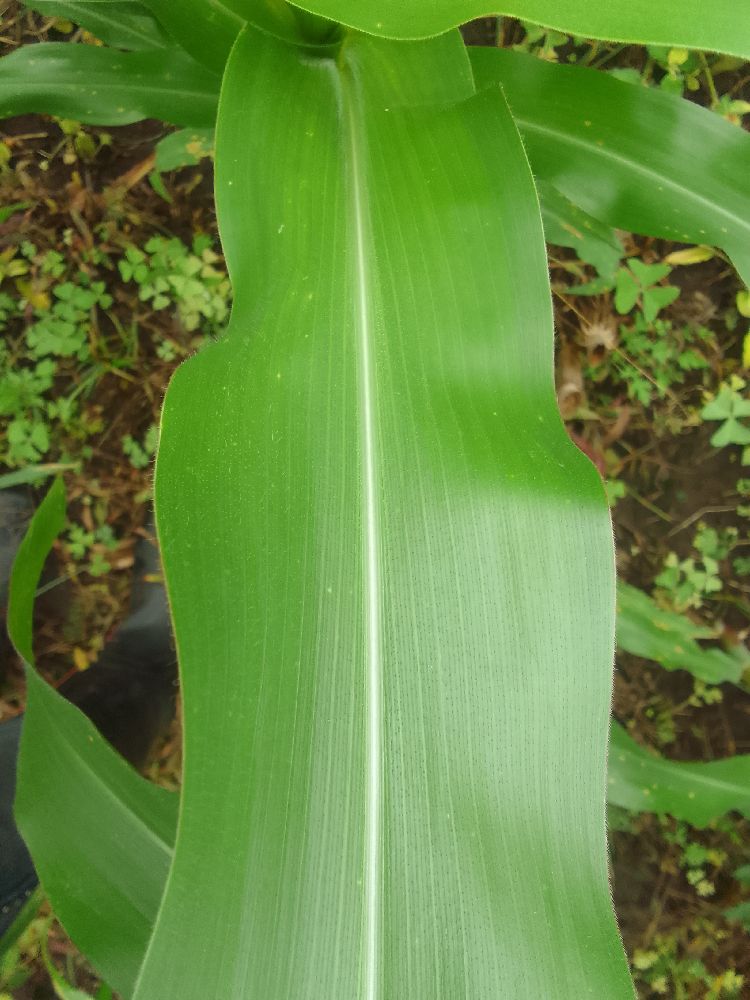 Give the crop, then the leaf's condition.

maize, healthy
